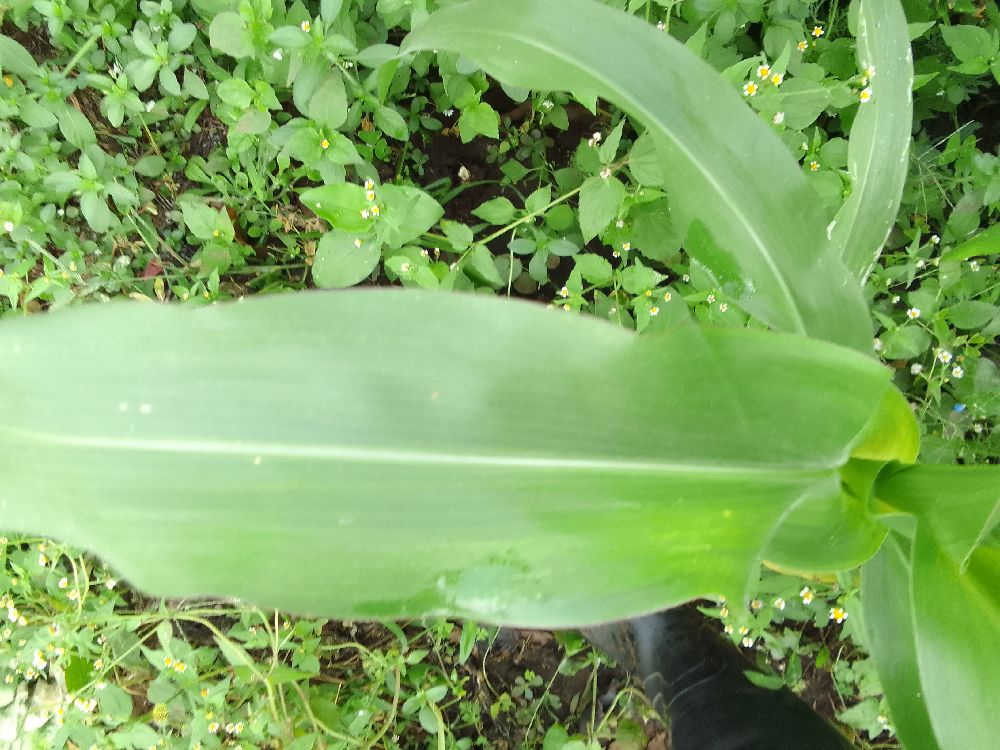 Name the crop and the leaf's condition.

maize, healthy
